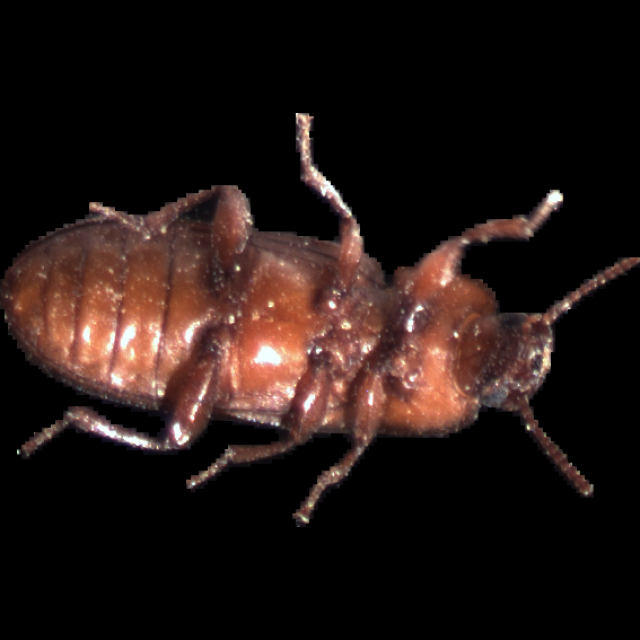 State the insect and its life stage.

mealworm beetle
